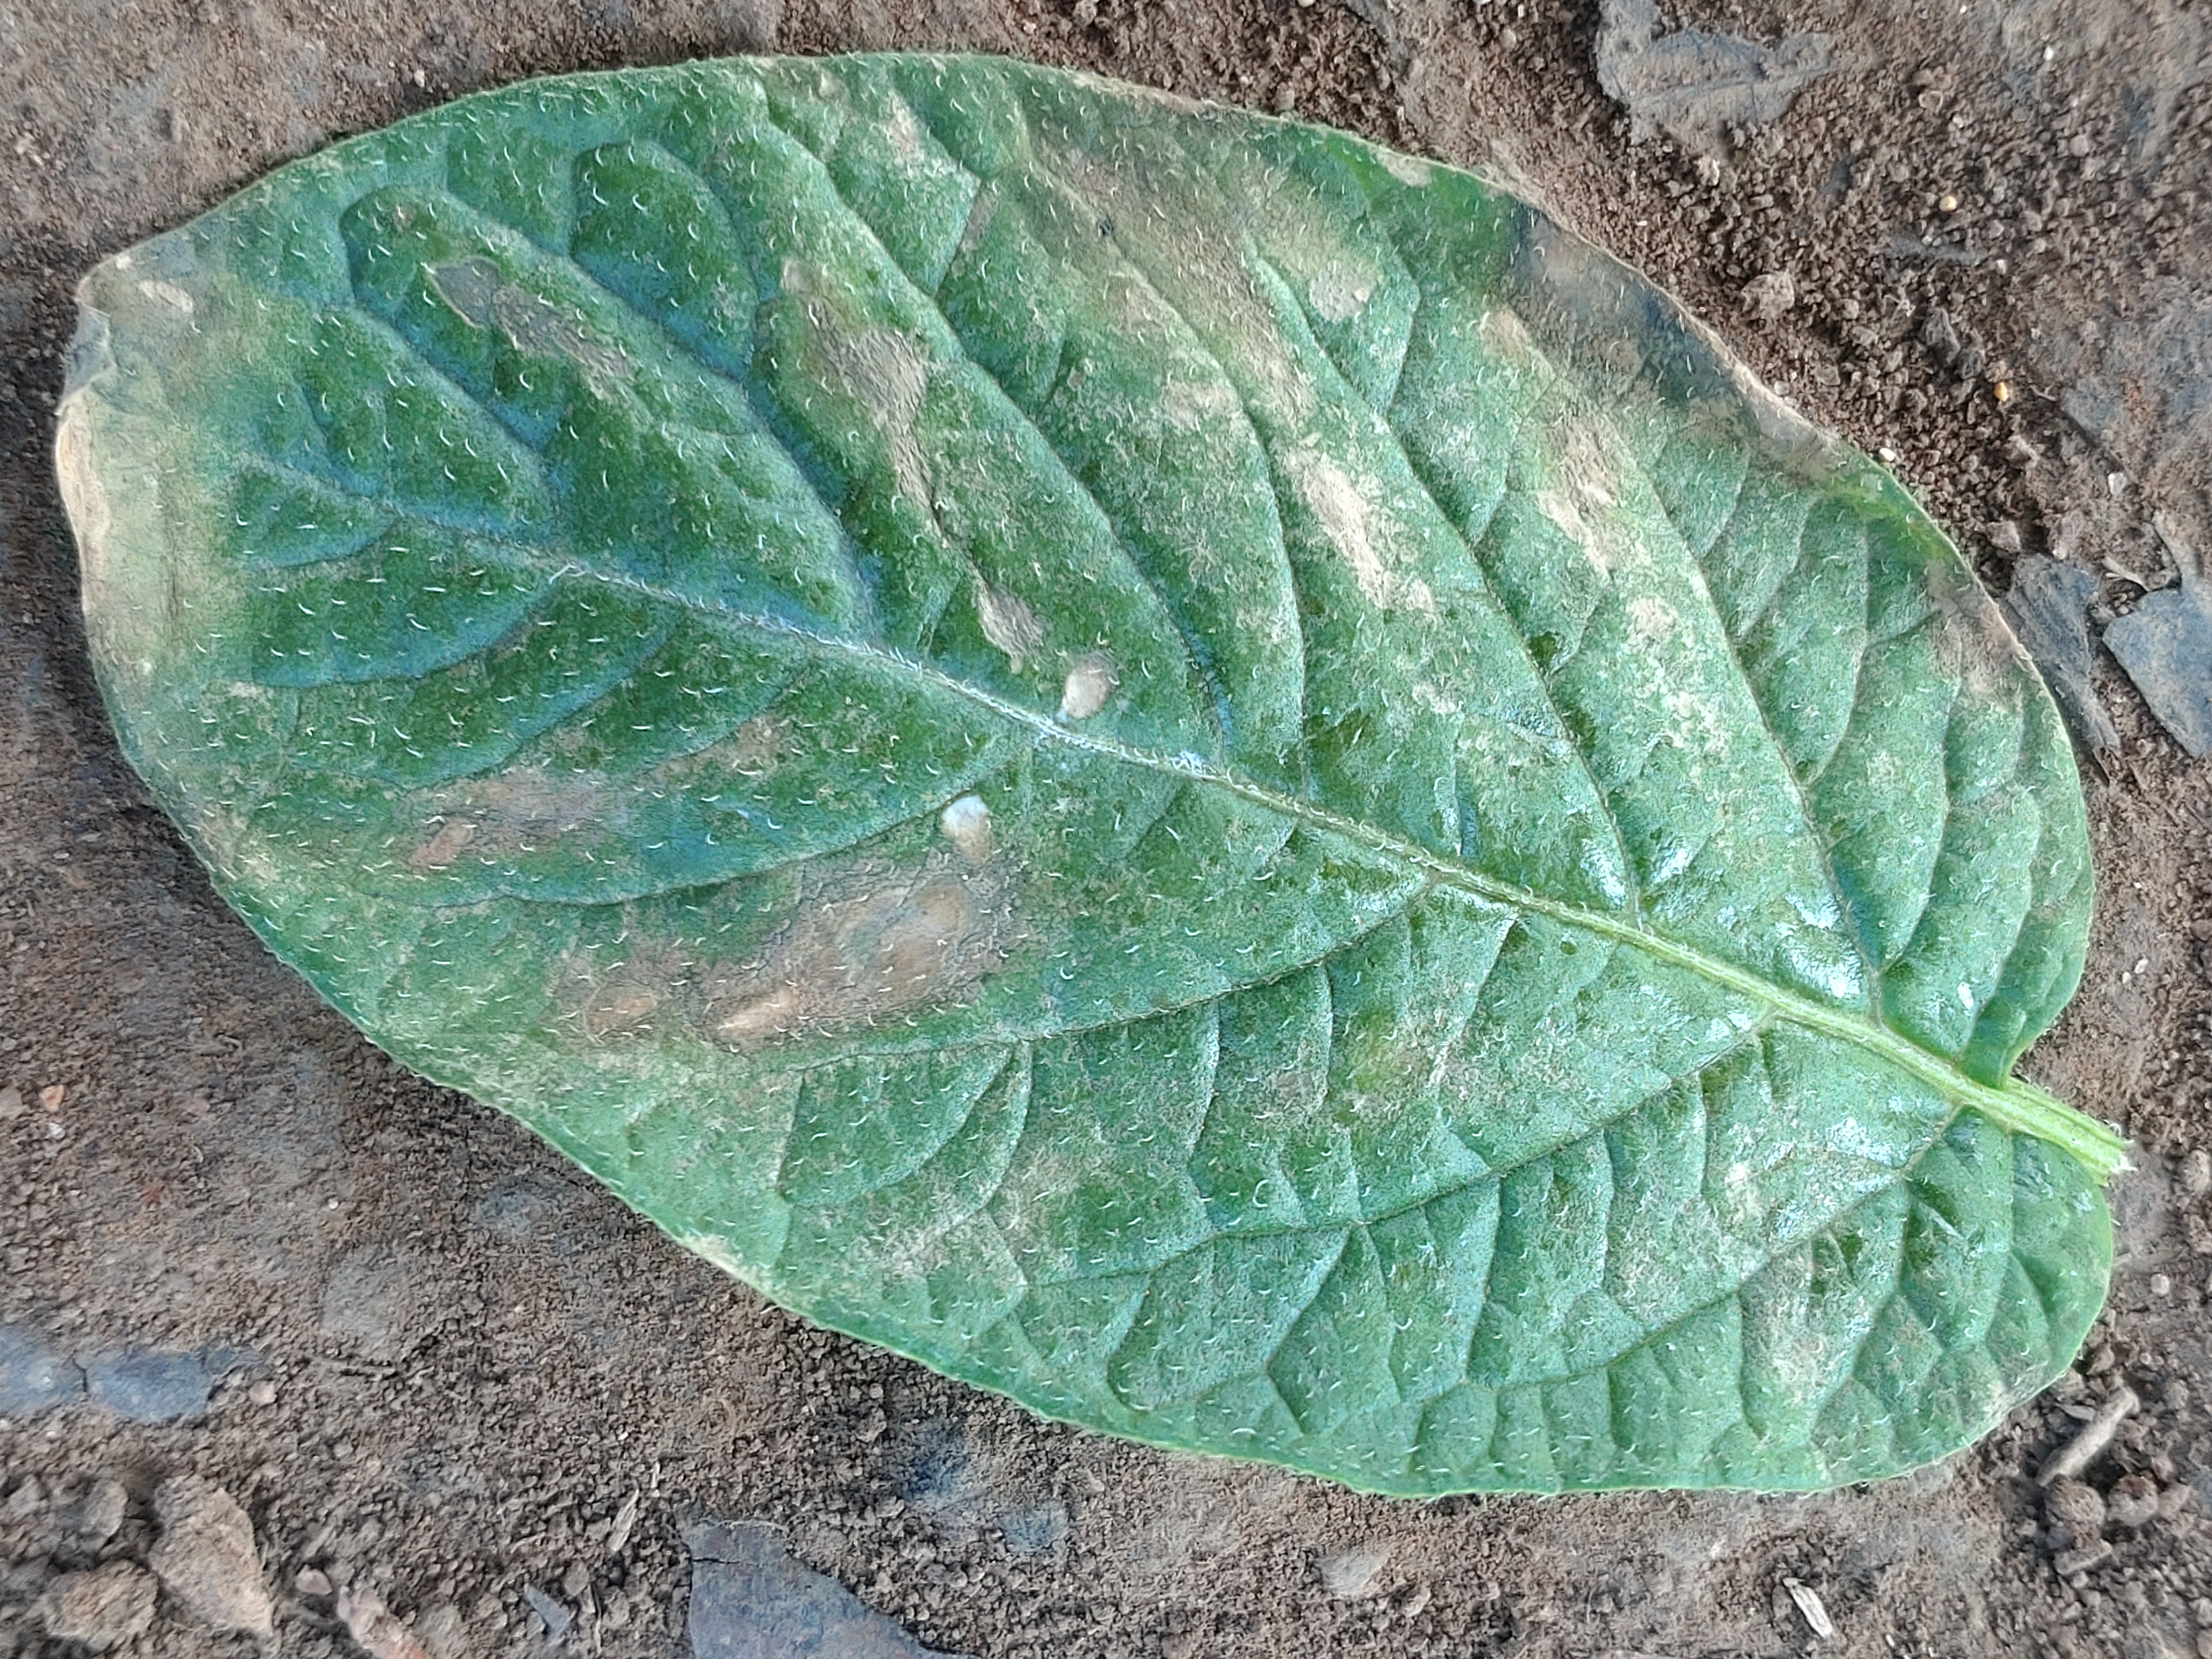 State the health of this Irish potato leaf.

early blight
